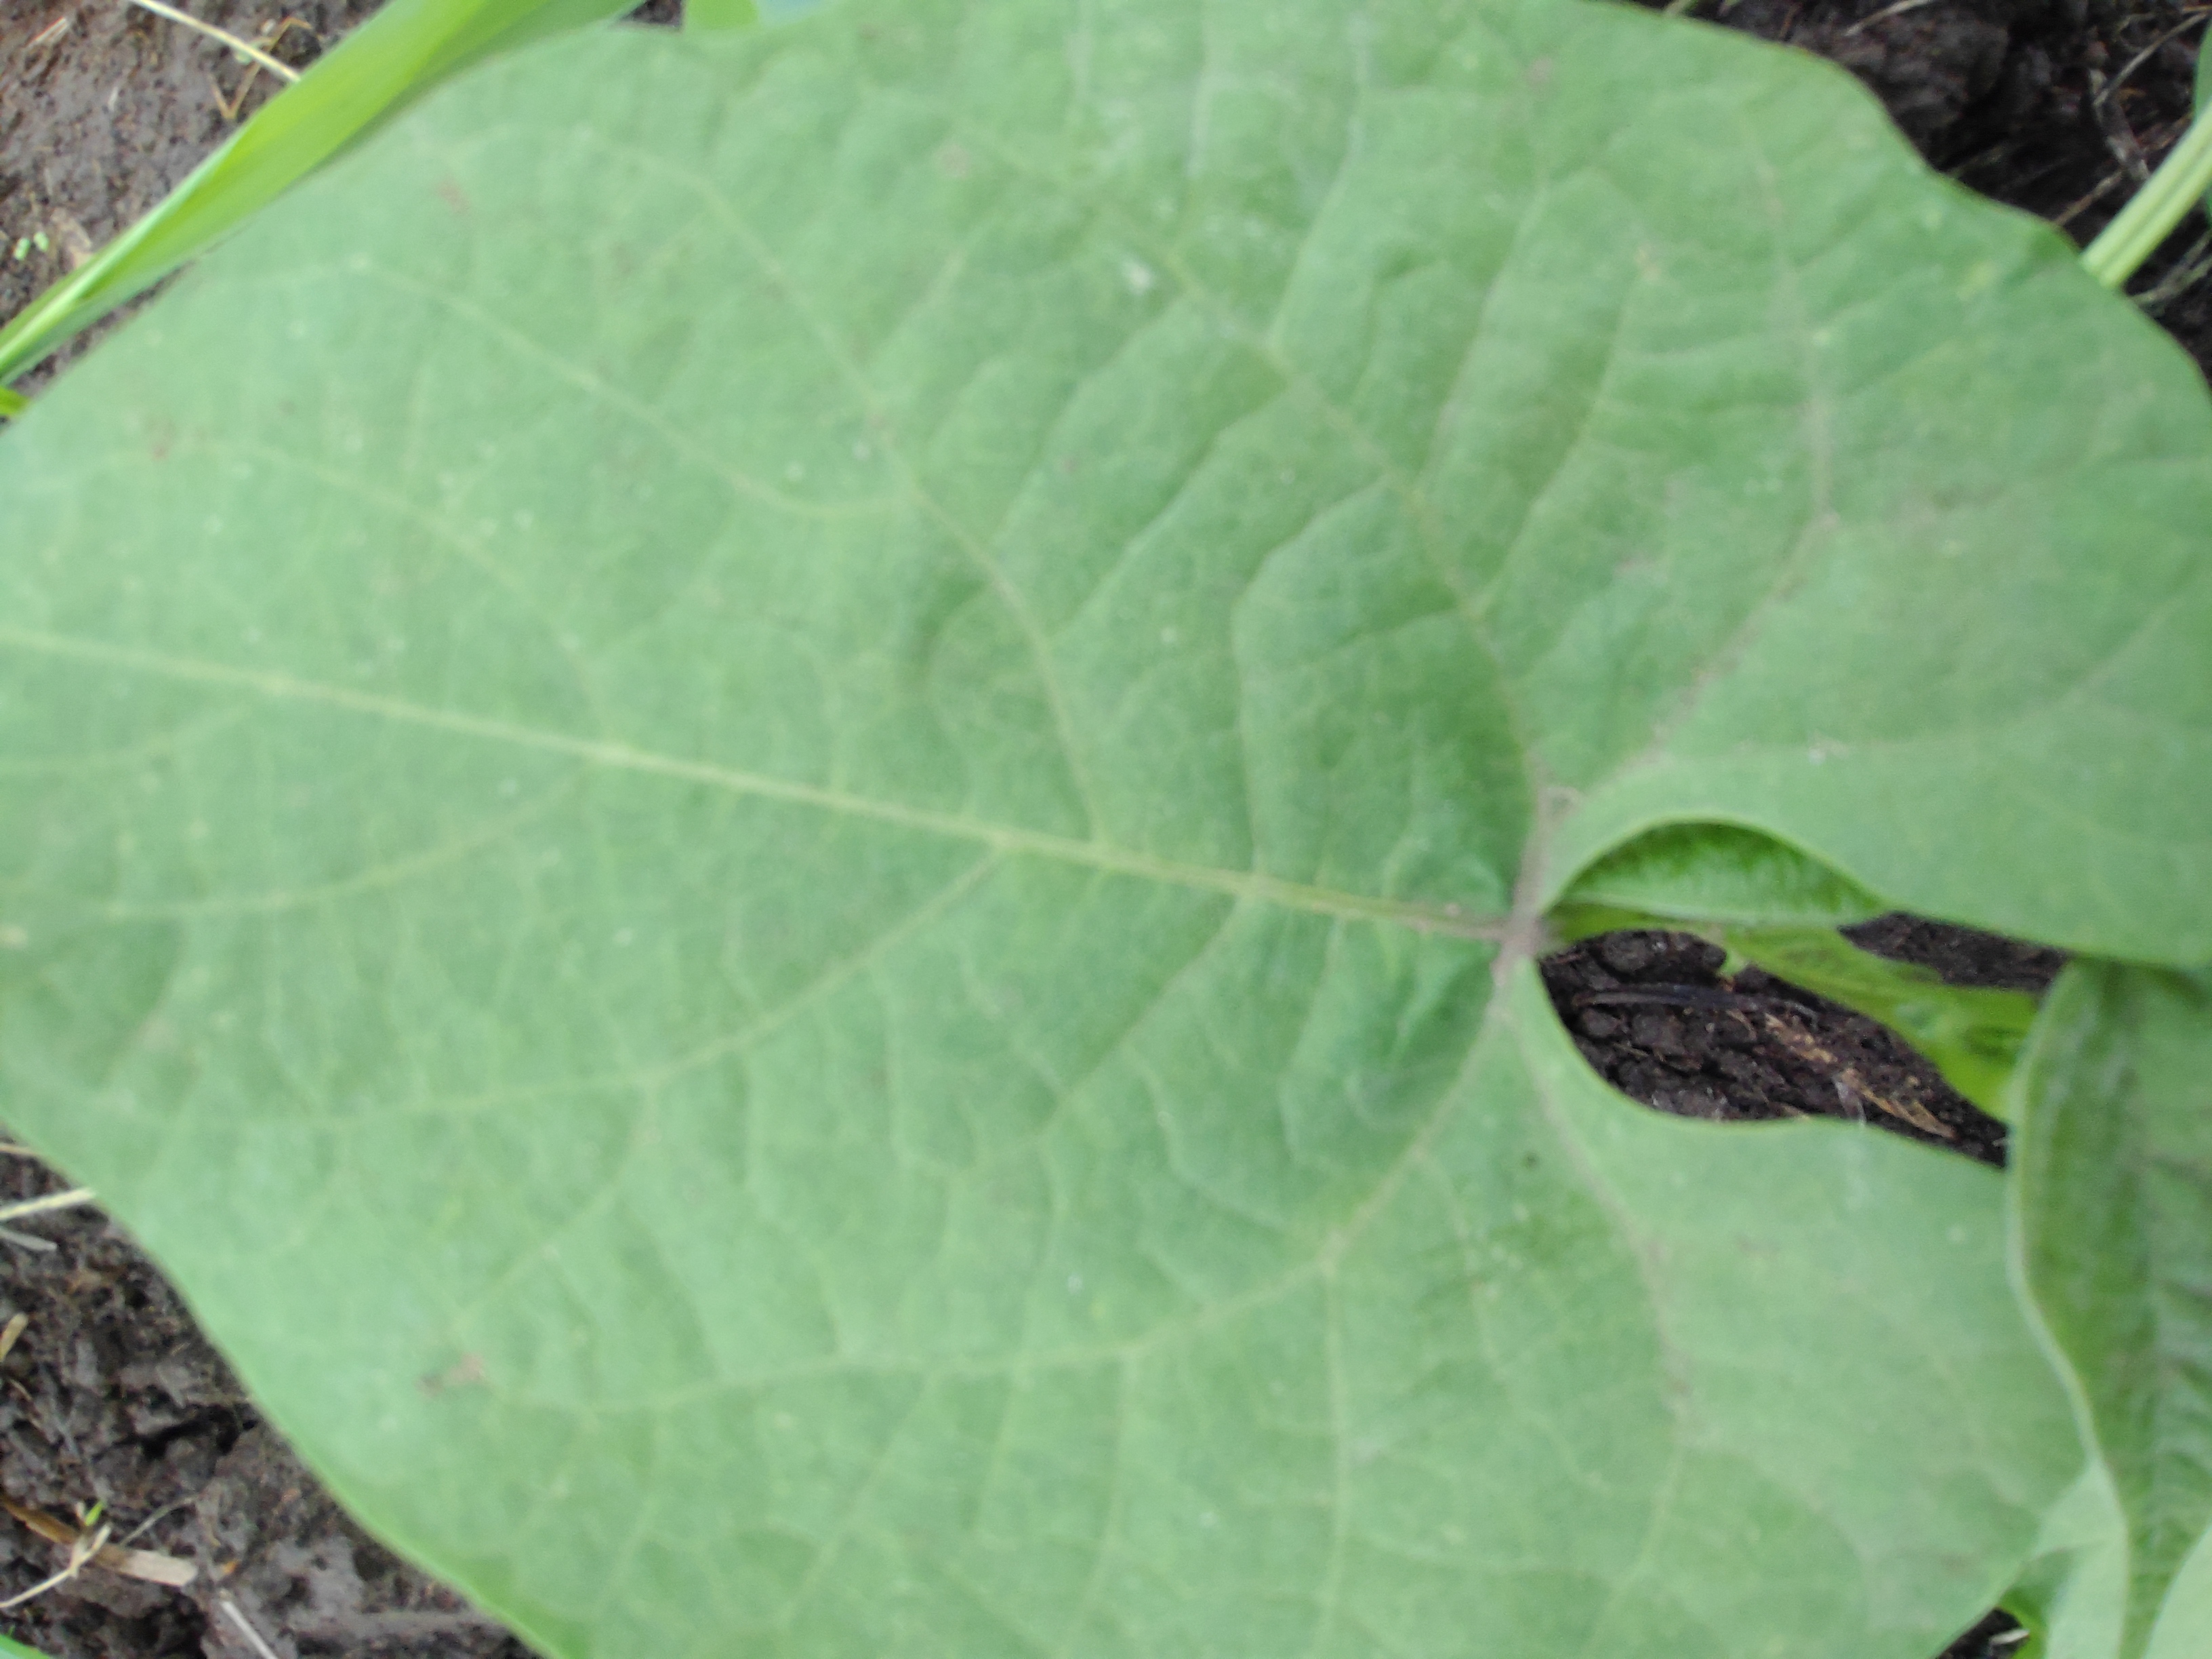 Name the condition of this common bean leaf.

healthy
